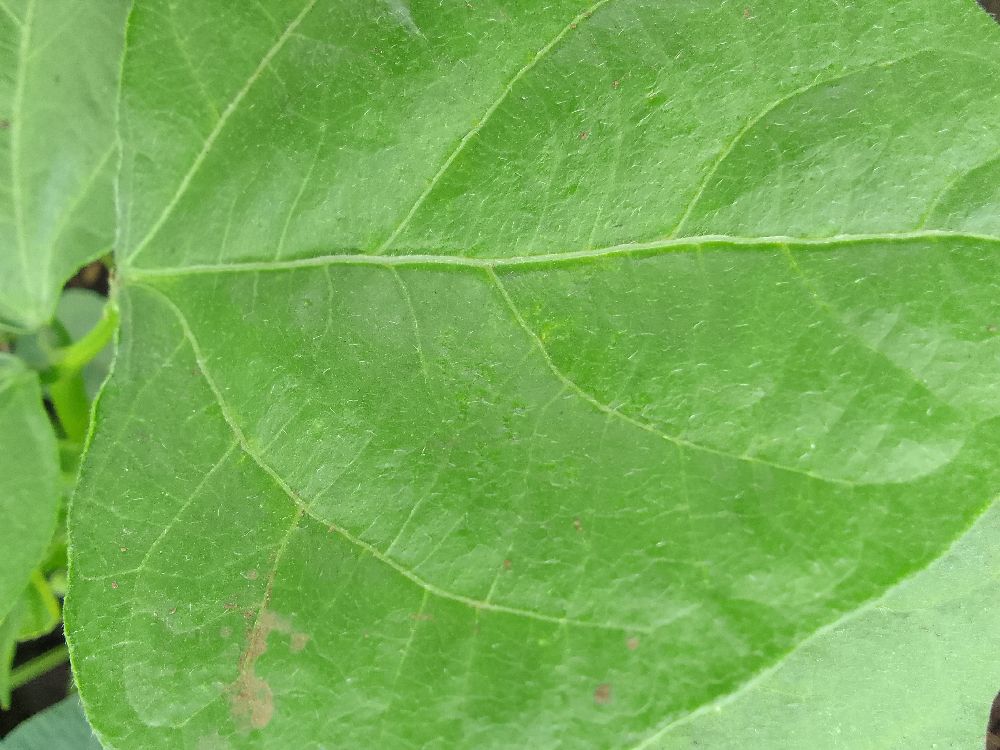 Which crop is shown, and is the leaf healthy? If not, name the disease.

common bean, healthy
